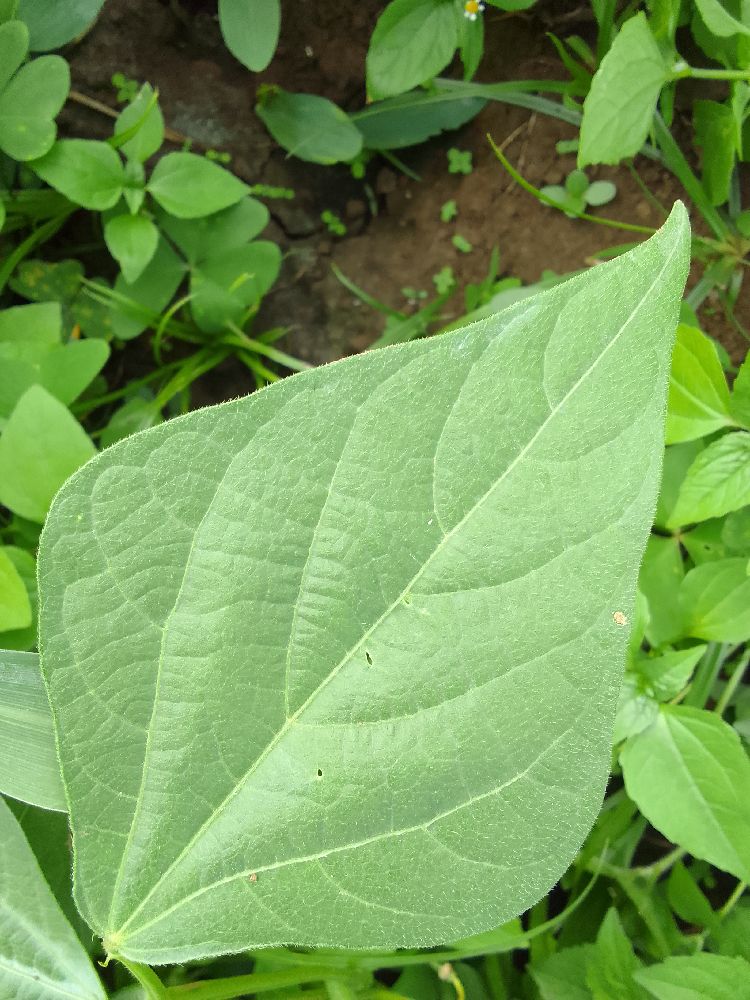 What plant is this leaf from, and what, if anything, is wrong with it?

common bean, healthy
